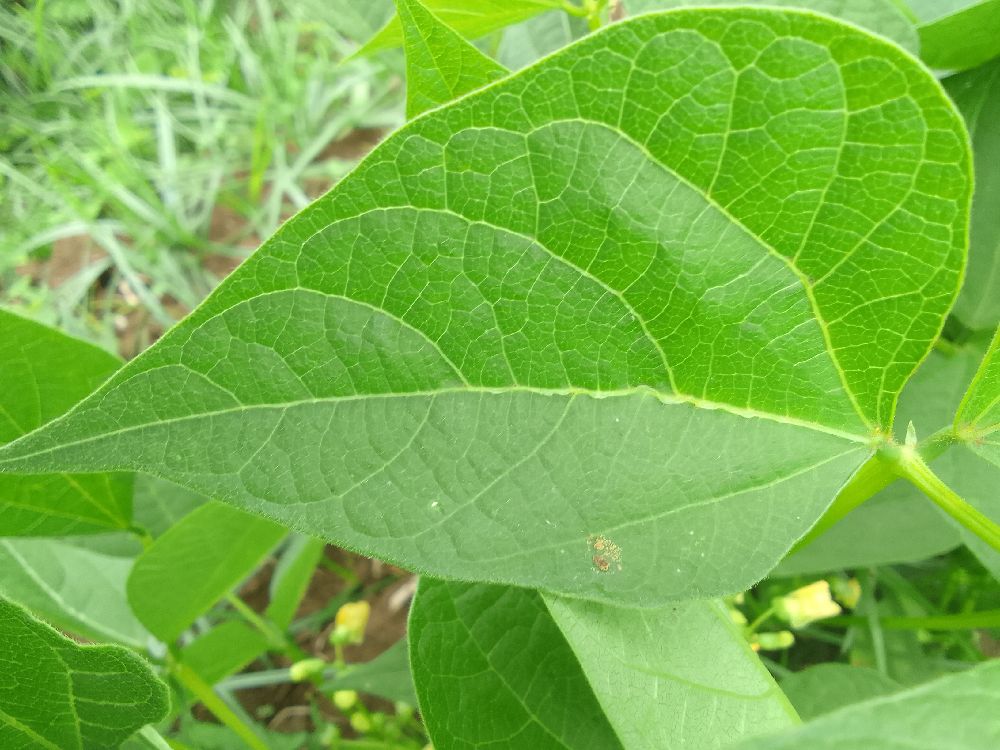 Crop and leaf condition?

common bean, healthy
